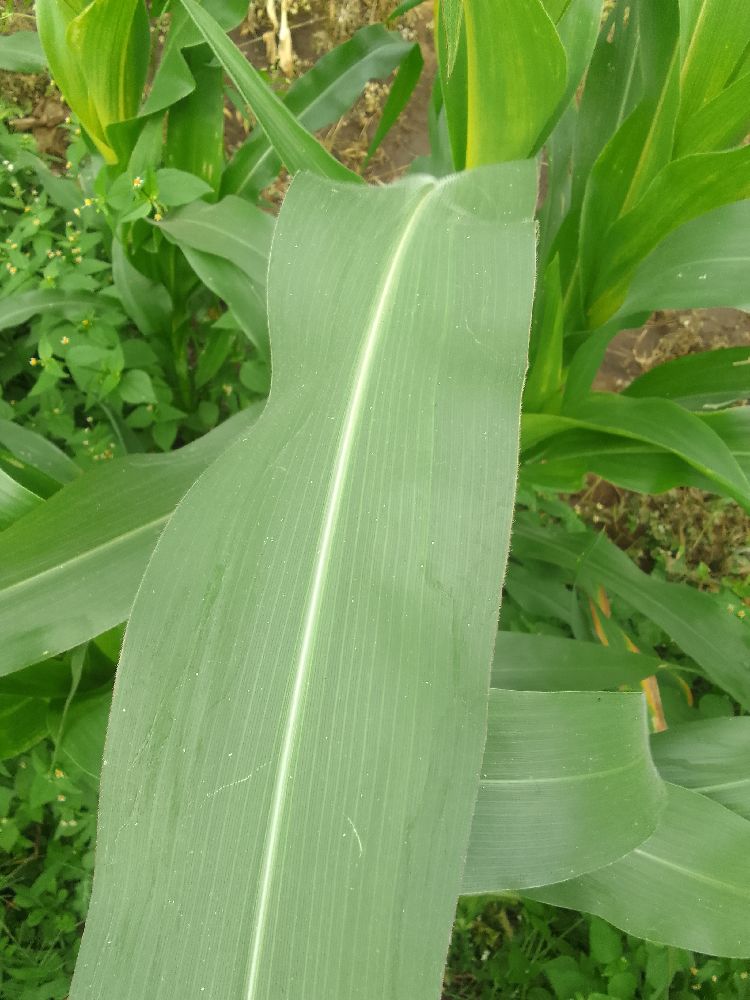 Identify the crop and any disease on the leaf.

maize, healthy
